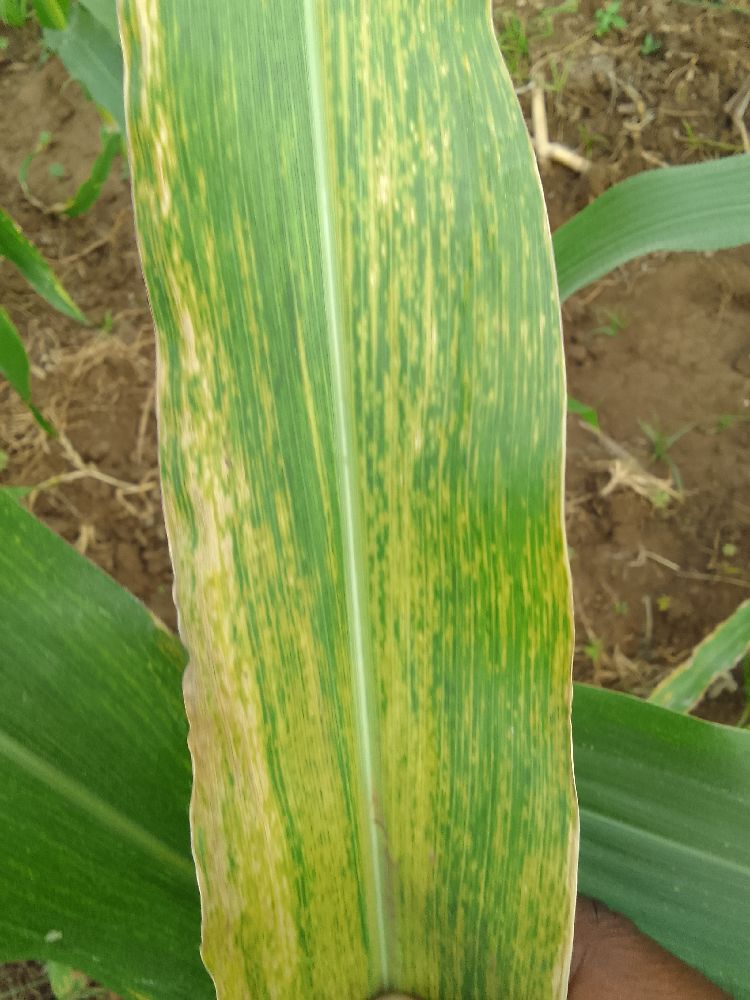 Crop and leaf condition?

maize, maize lethal necrosis
